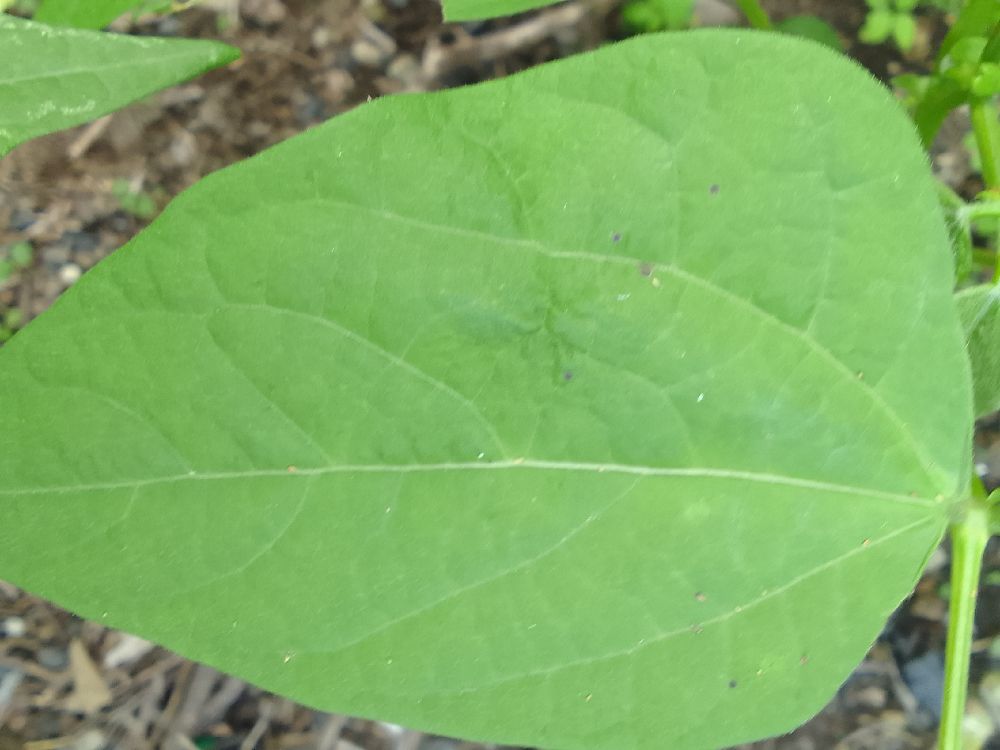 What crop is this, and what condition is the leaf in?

common bean, healthy
